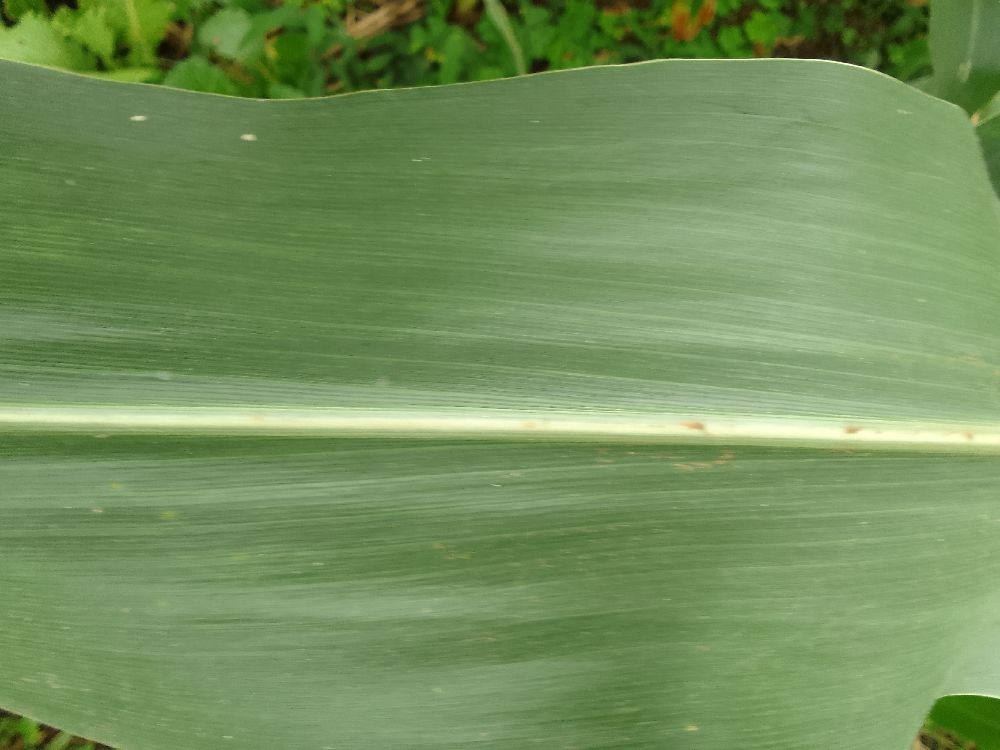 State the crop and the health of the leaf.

maize, healthy
